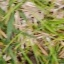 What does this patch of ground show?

grass
